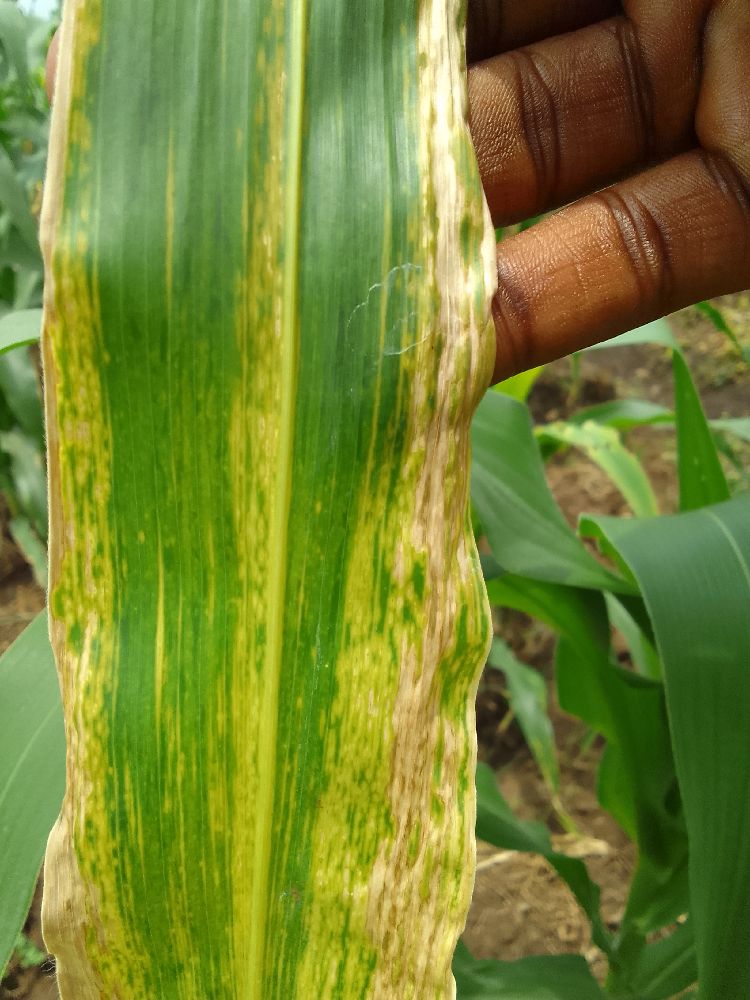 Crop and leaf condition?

maize, maize lethal necrosis
